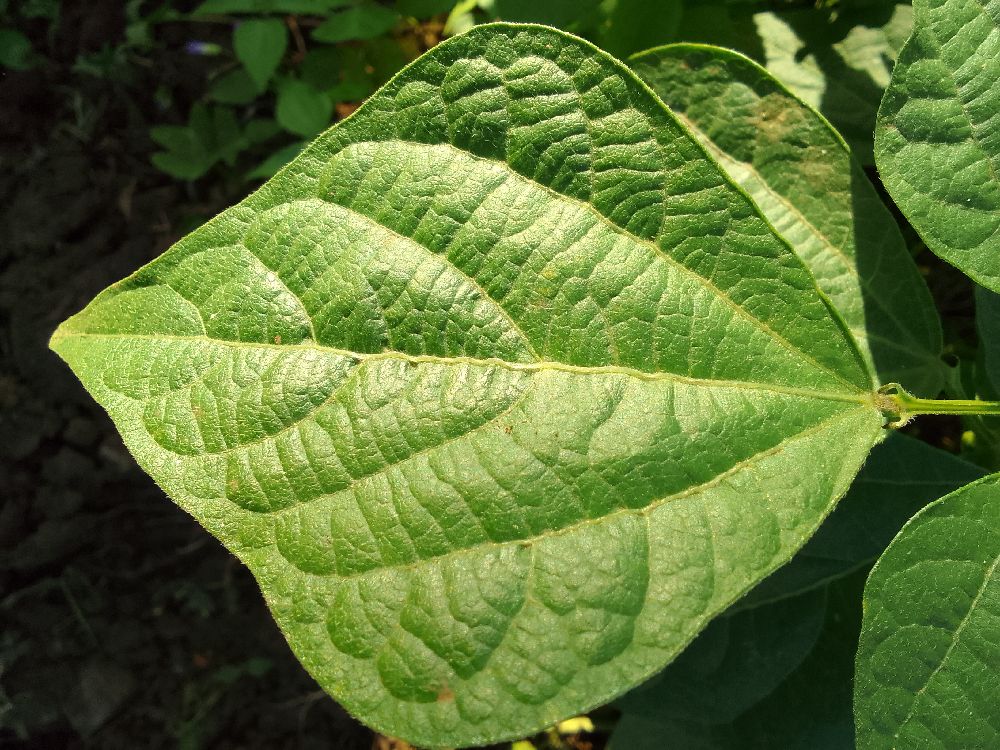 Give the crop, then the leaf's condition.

common bean, healthy
